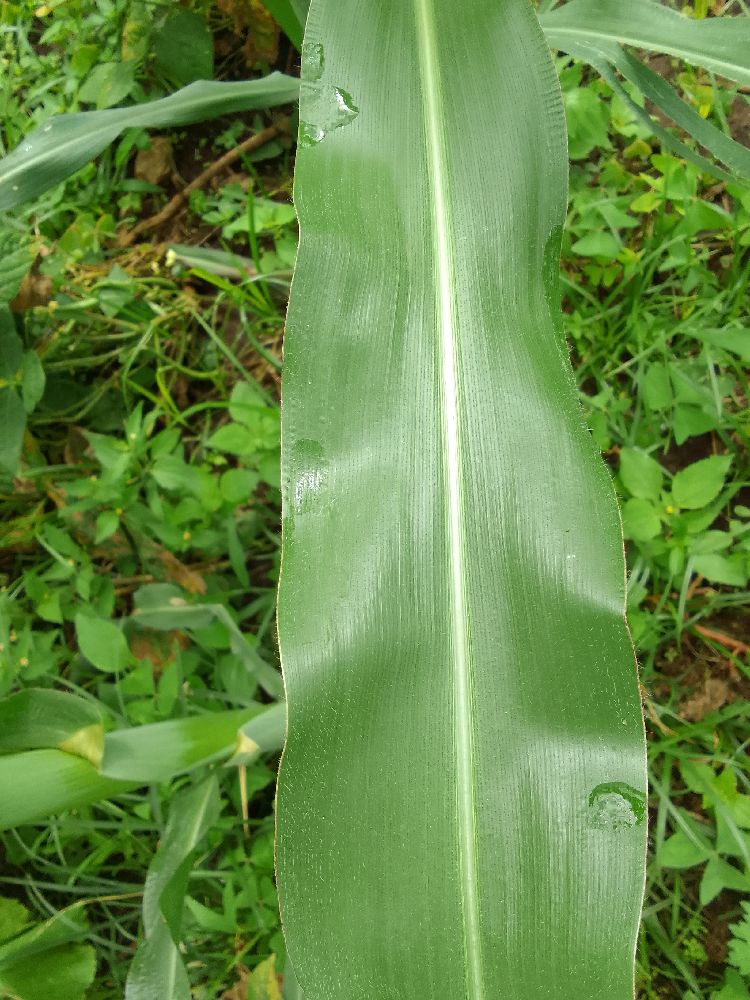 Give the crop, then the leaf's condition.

maize, healthy
